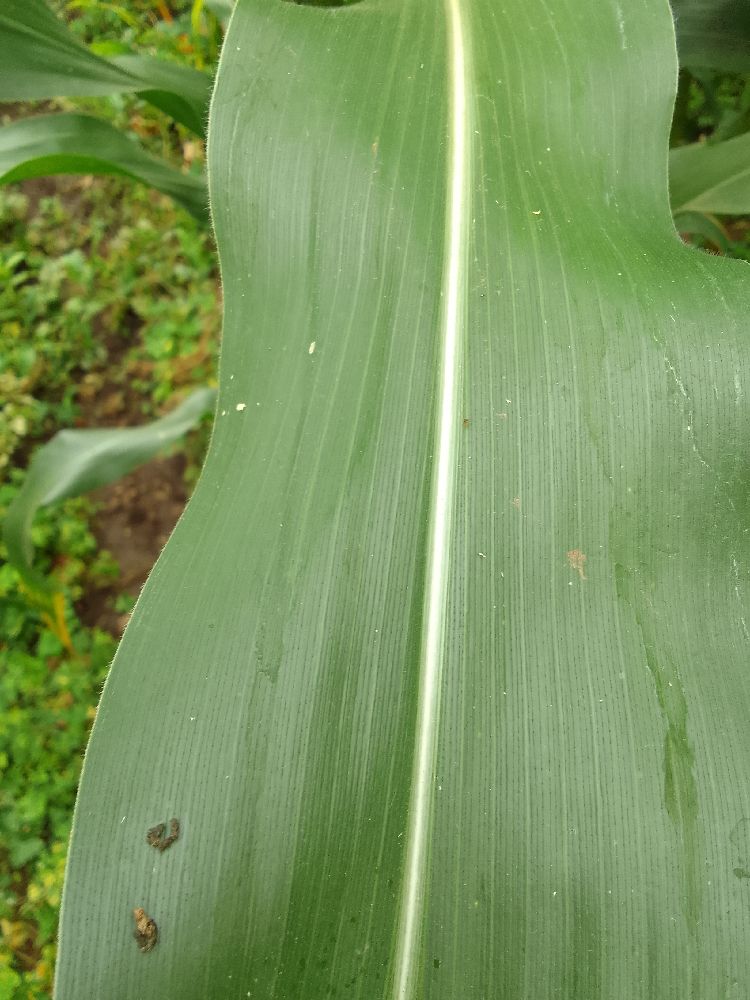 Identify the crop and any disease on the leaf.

maize, healthy
